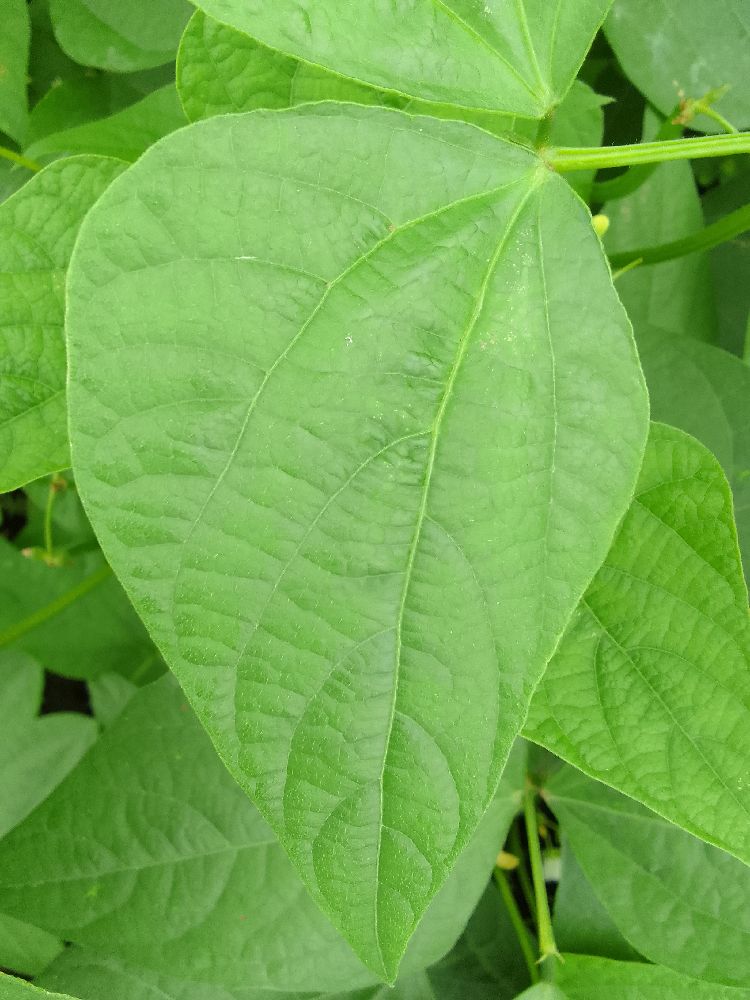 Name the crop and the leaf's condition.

common bean, healthy
